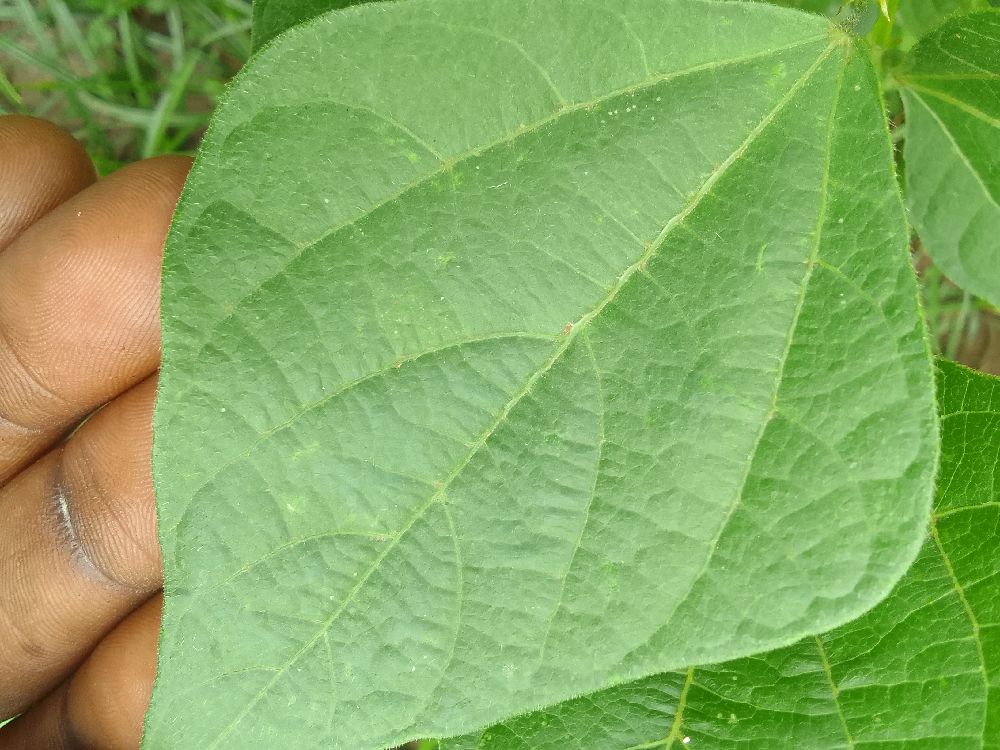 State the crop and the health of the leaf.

common bean, healthy
